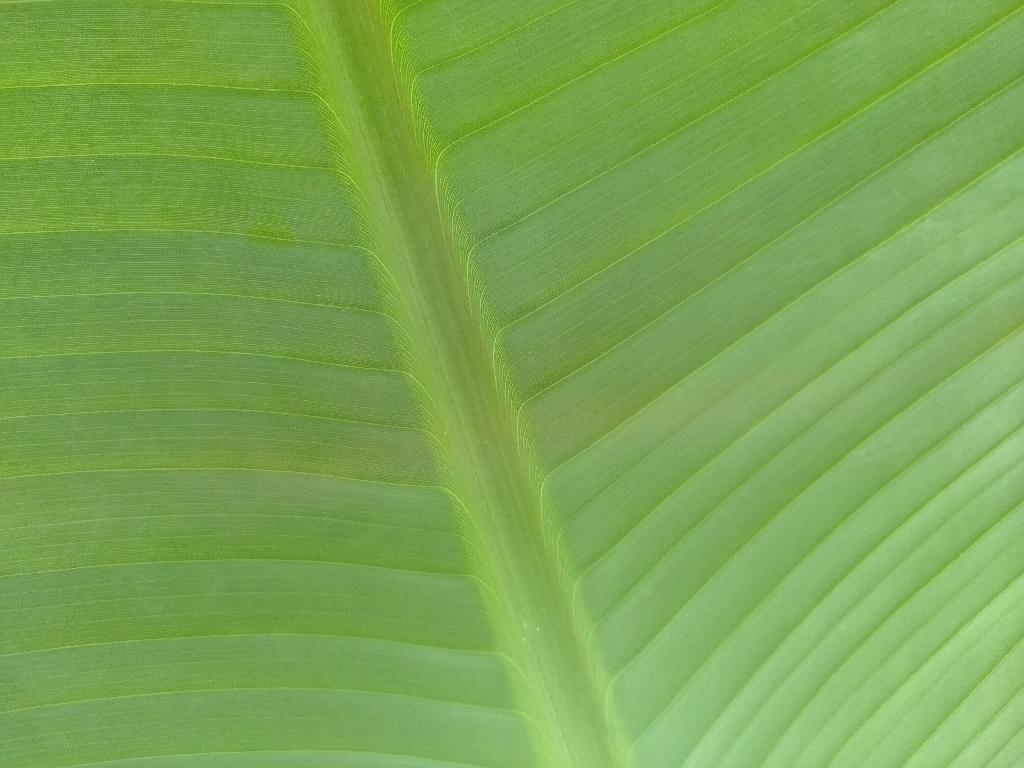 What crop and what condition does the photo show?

banana, healthy
